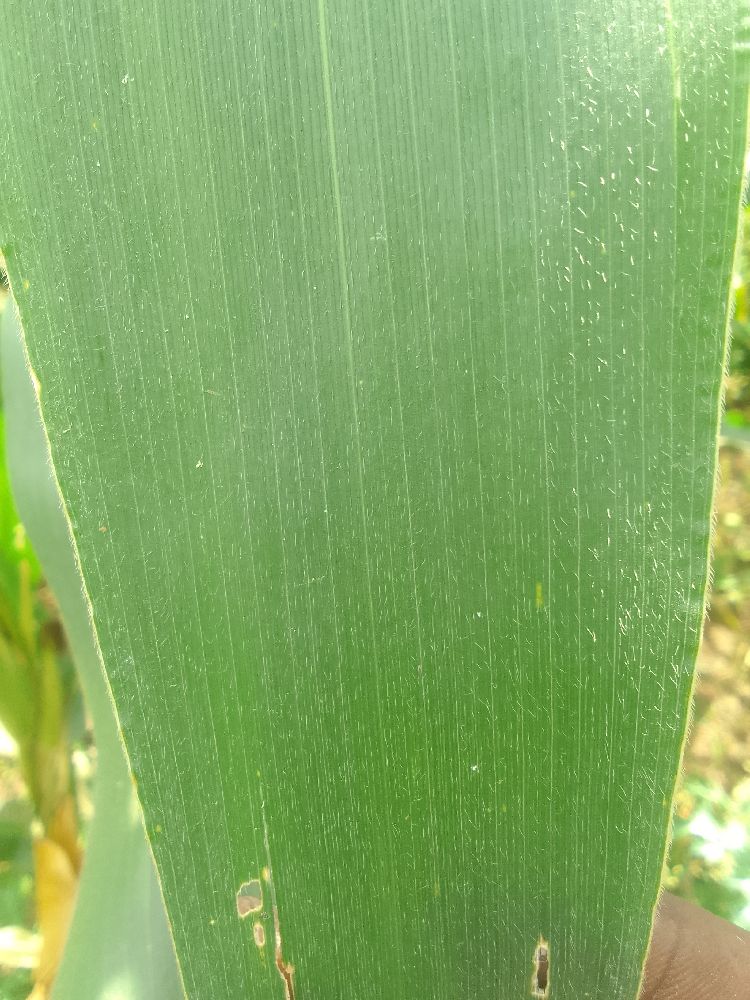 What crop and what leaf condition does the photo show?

maize, healthy
